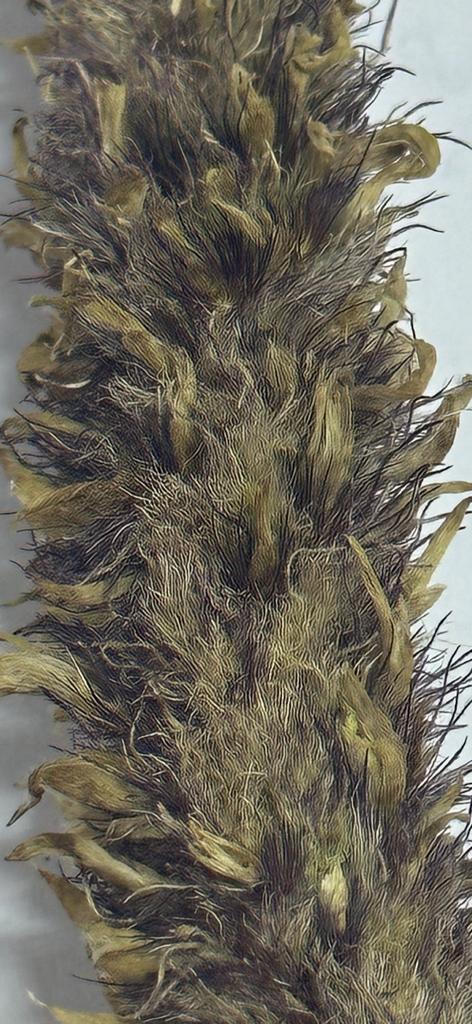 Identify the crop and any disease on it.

pearl millet, sclerospora graminicola
